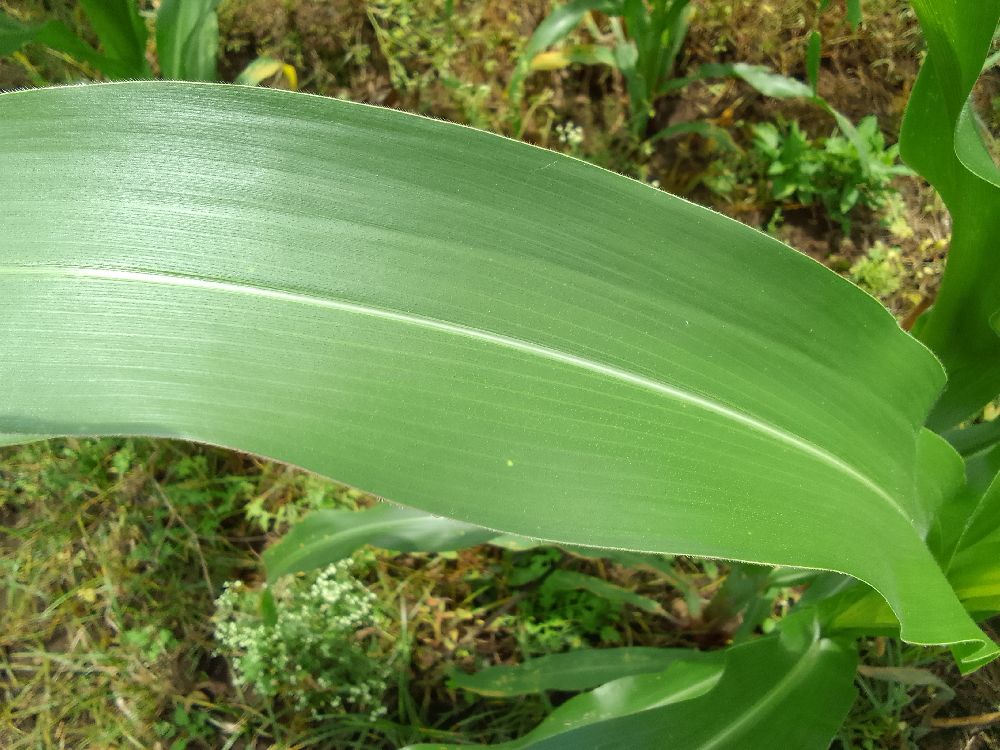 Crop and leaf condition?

maize, healthy
